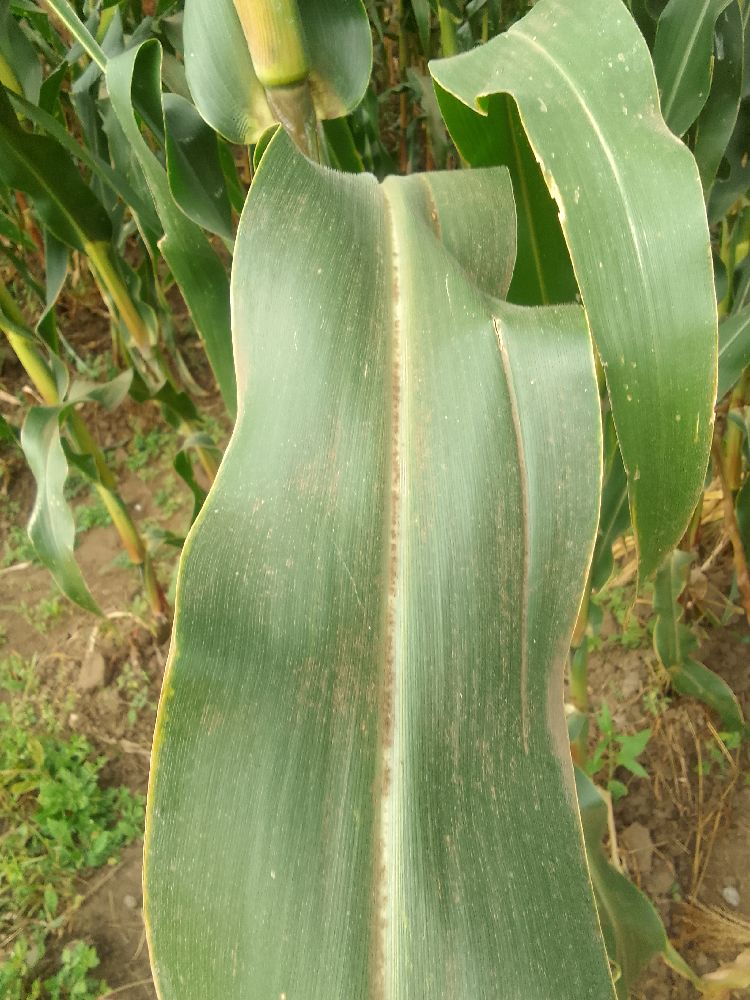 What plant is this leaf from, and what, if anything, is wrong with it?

maize, healthy
